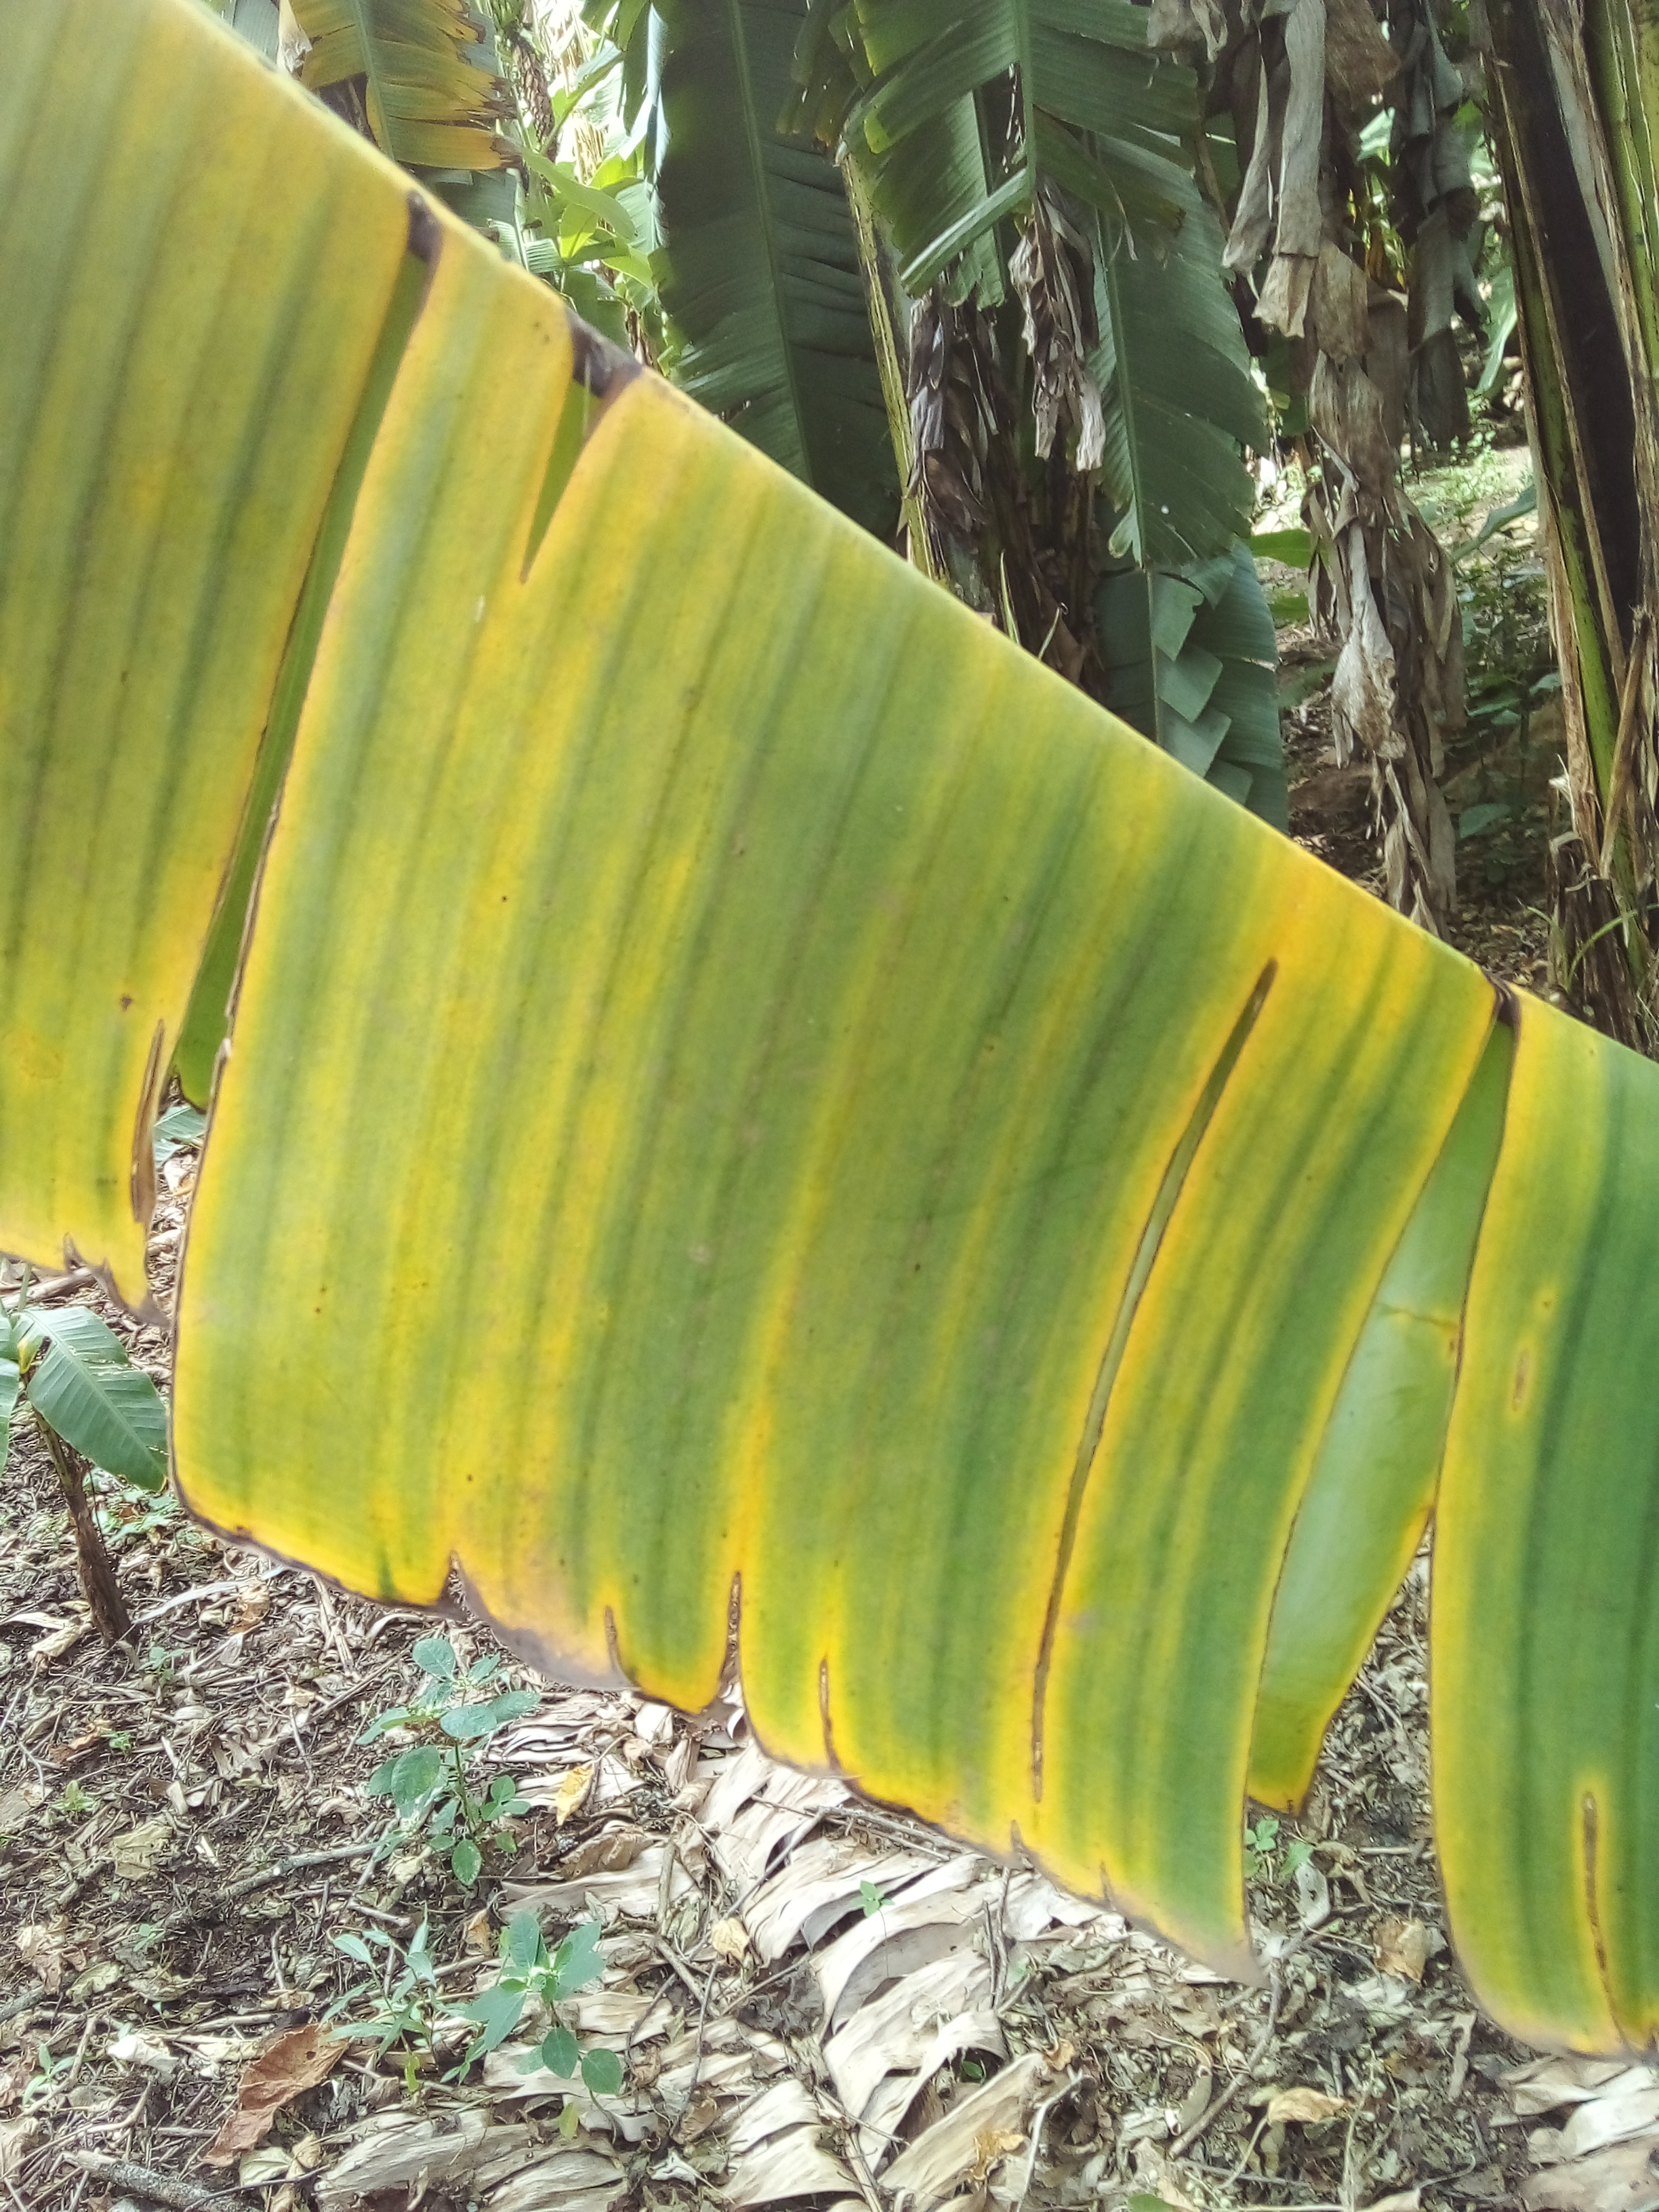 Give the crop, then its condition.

banana, fusarium wilt race 1
